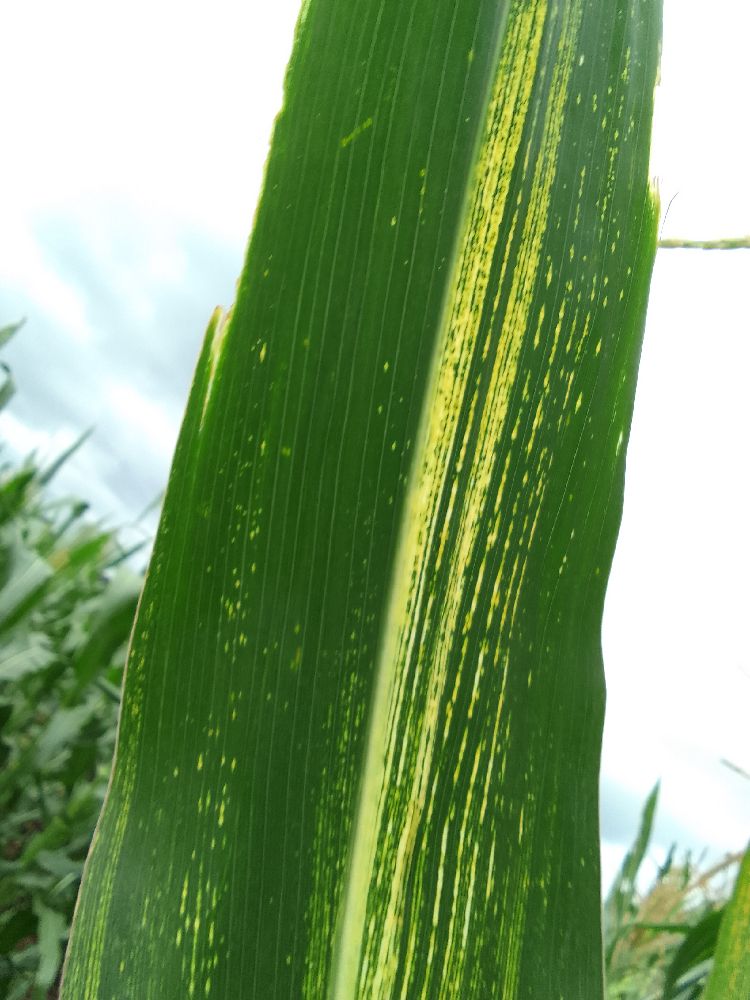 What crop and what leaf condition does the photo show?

maize, maize streak virus
